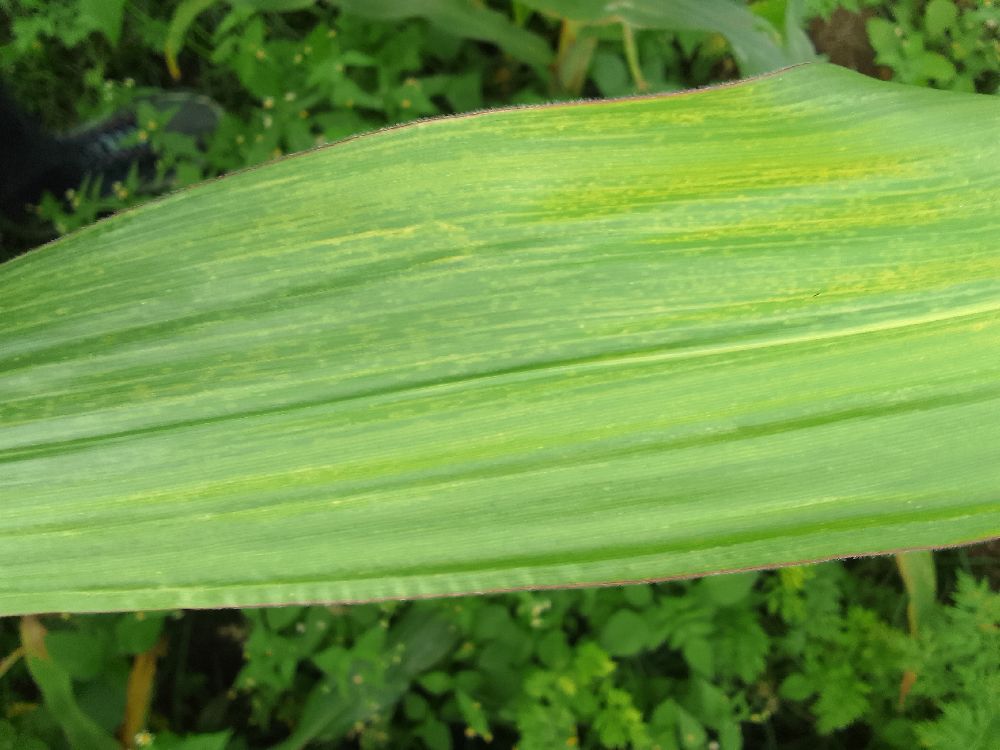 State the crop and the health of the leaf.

maize, maize lethal necrosis
